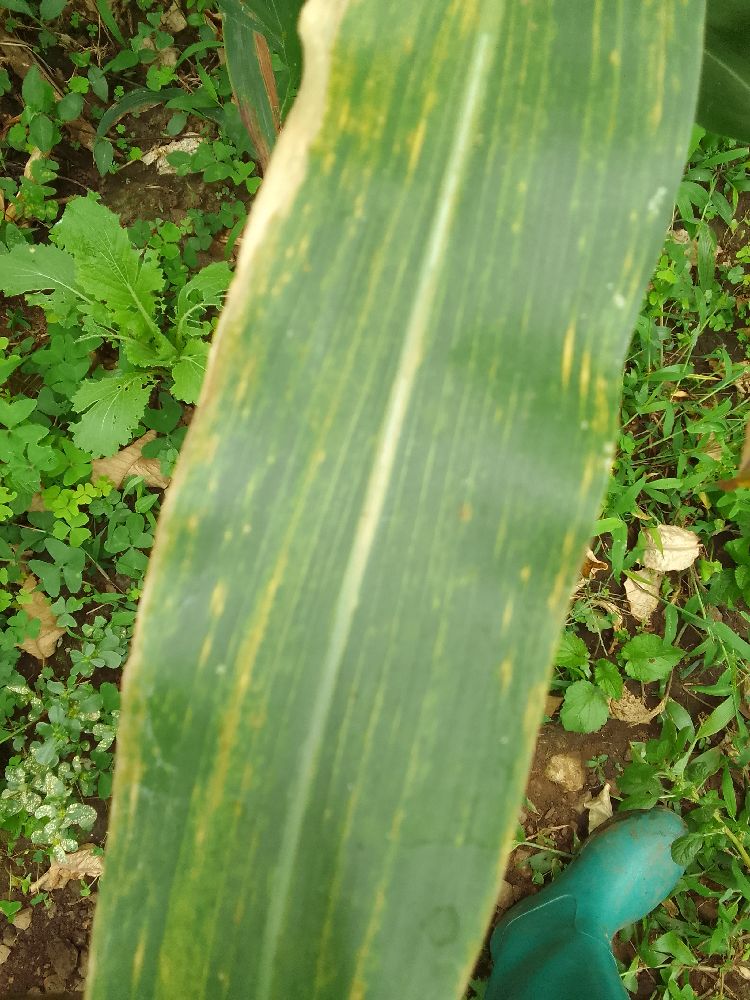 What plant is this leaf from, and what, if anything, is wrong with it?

maize, maize lethal necrosis
